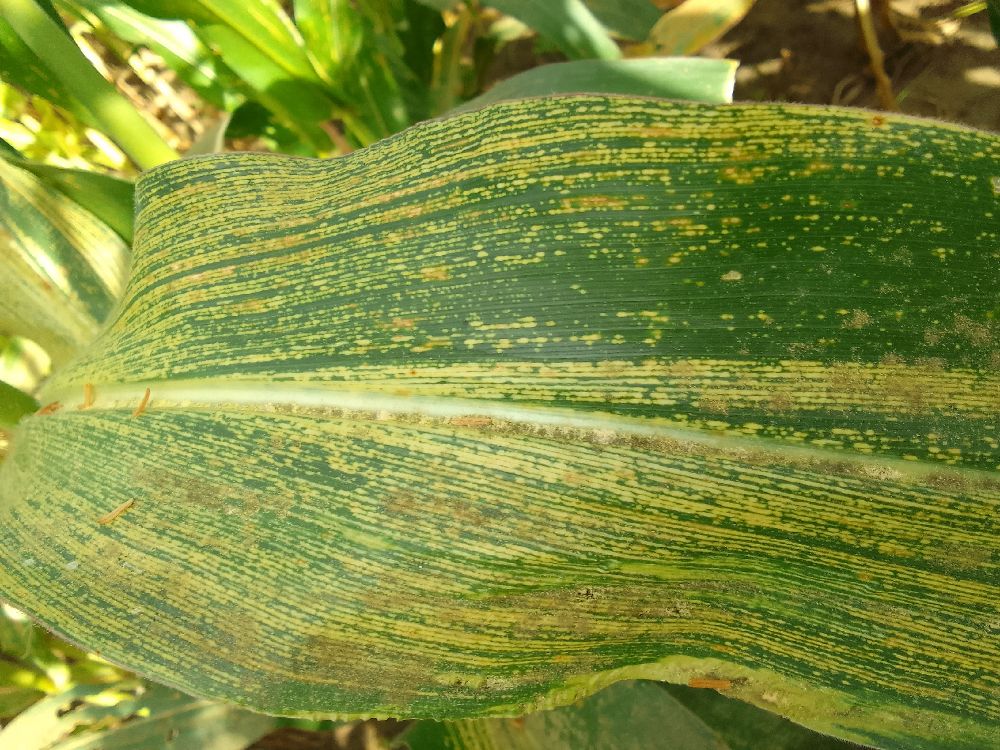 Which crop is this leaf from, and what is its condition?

maize, maize streak virus
